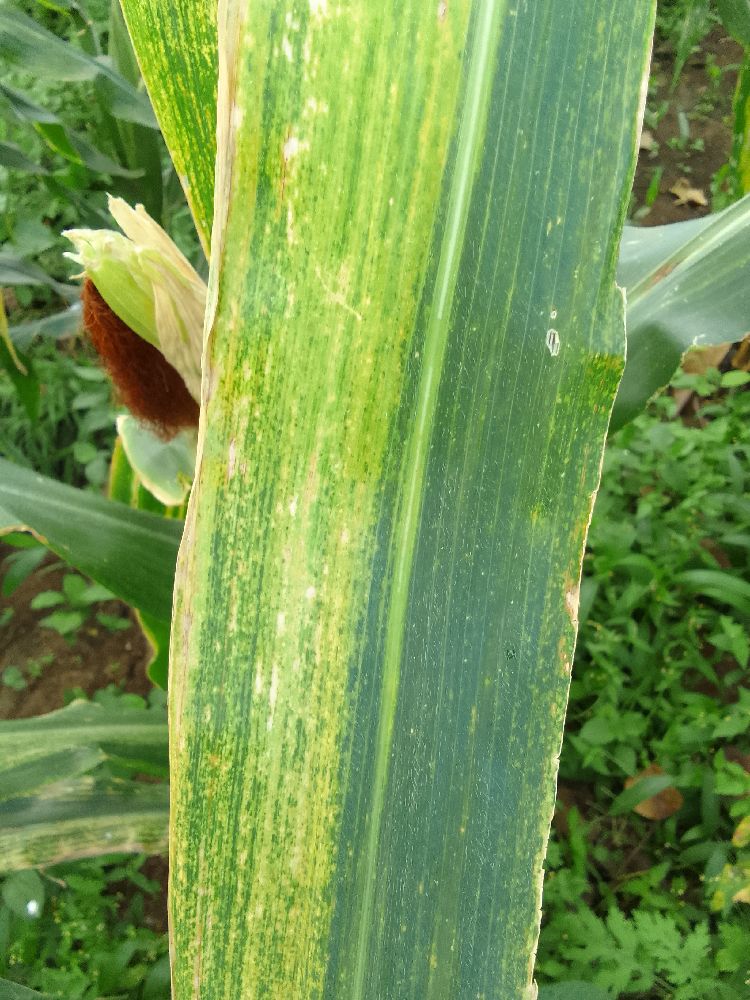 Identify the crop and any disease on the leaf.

maize, maize lethal necrosis
